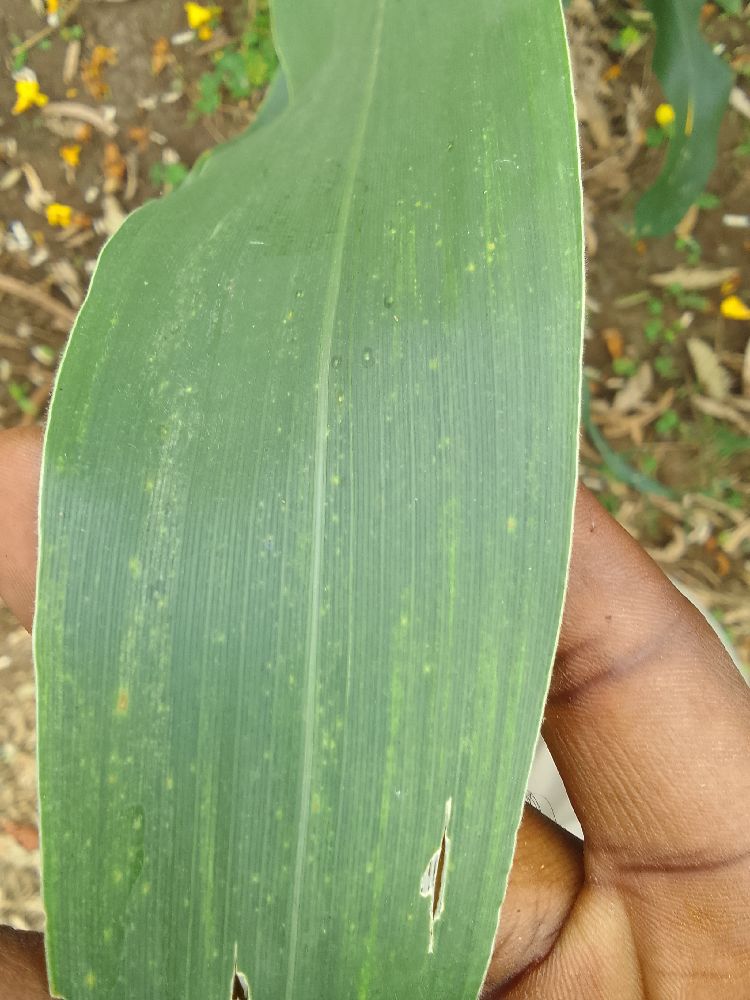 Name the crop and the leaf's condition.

maize, healthy
